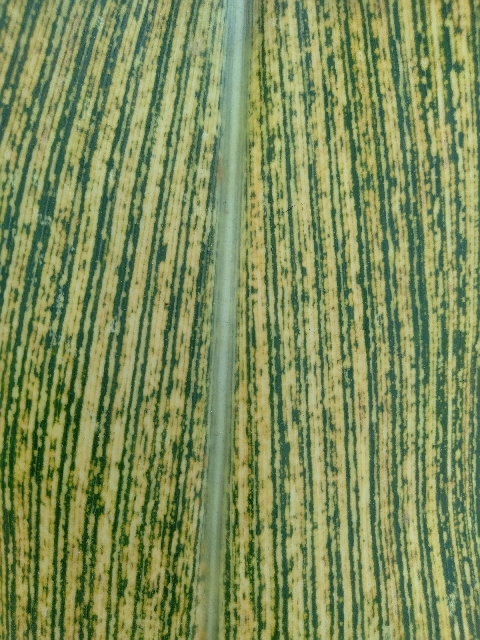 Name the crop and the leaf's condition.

maize, maize streak virus
